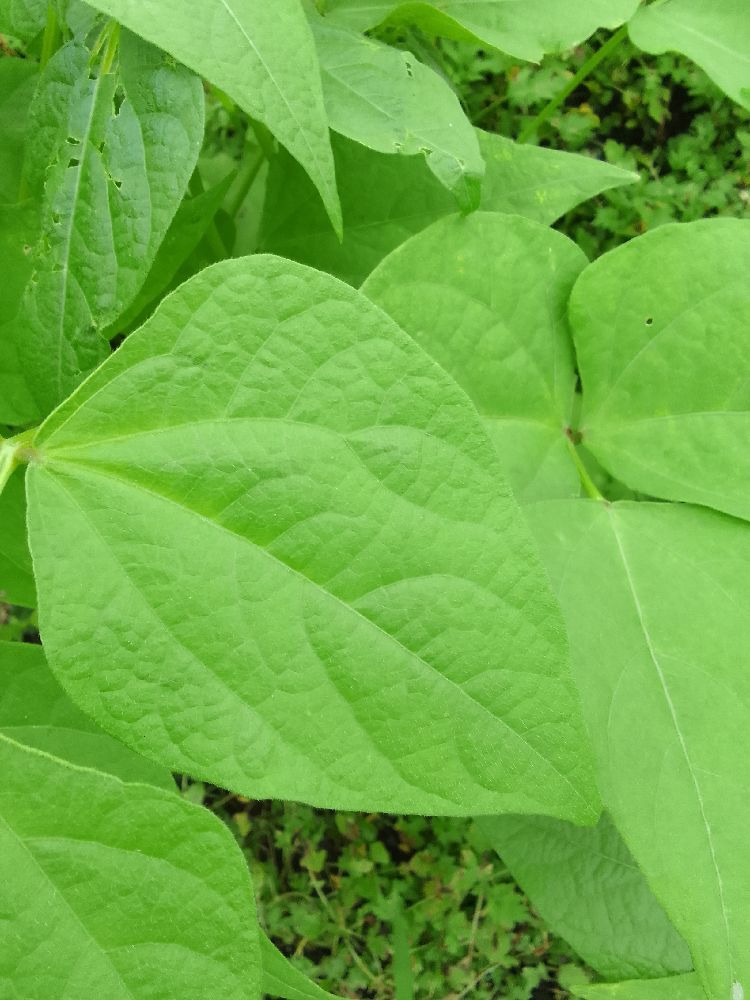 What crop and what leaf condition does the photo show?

common bean, healthy
